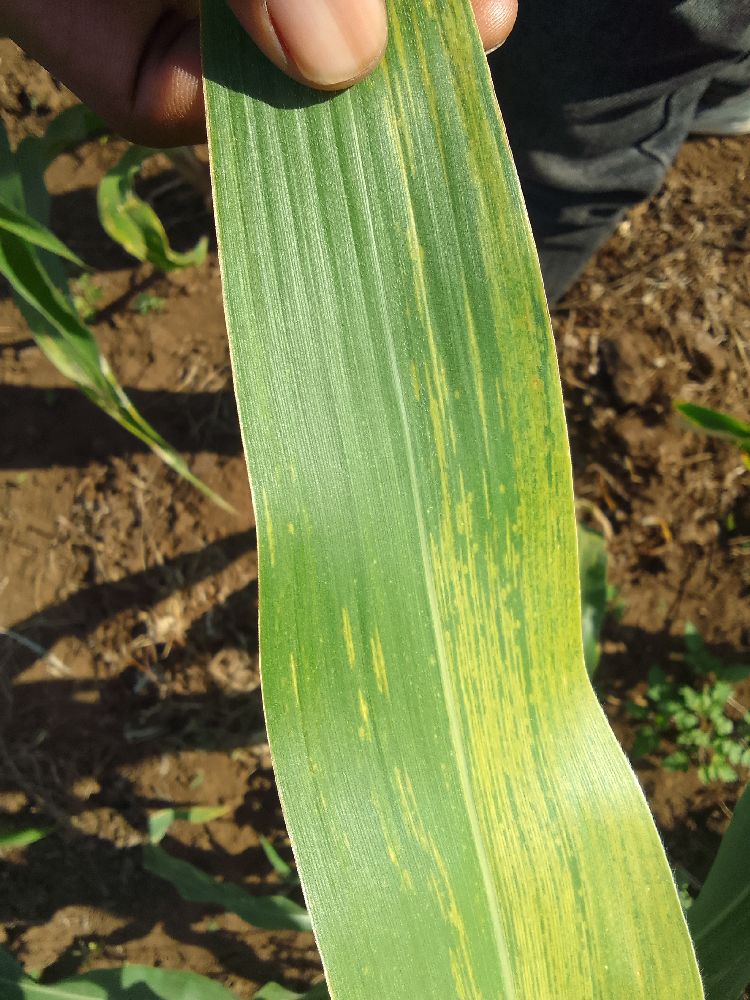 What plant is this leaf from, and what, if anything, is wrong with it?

maize, maize lethal necrosis
